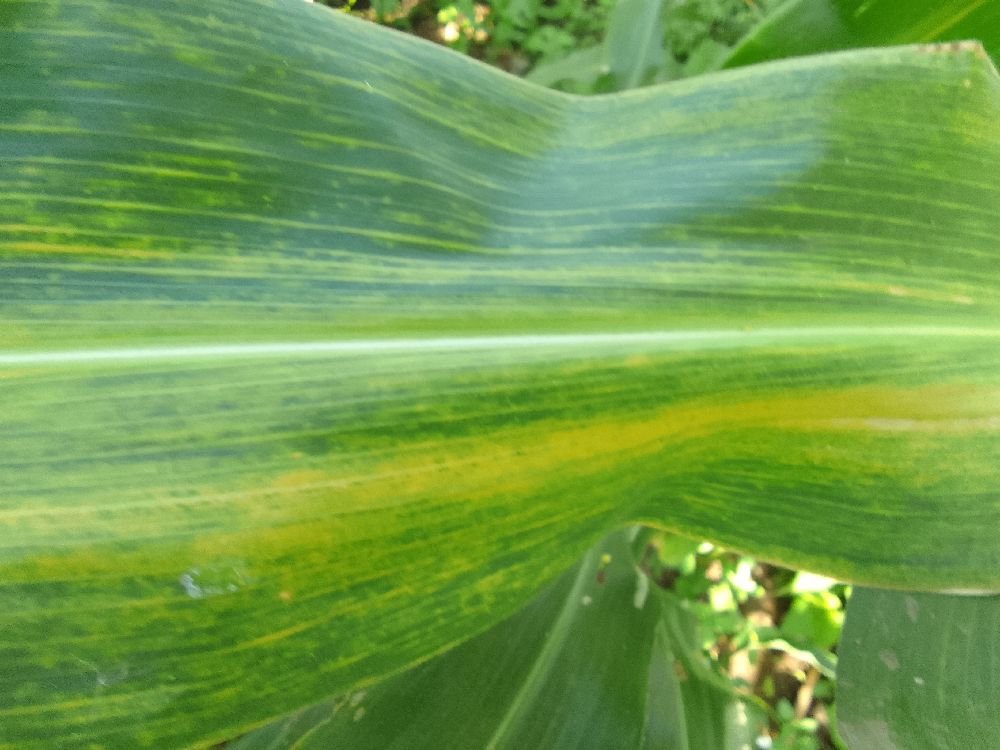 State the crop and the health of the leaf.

maize, maize lethal necrosis
